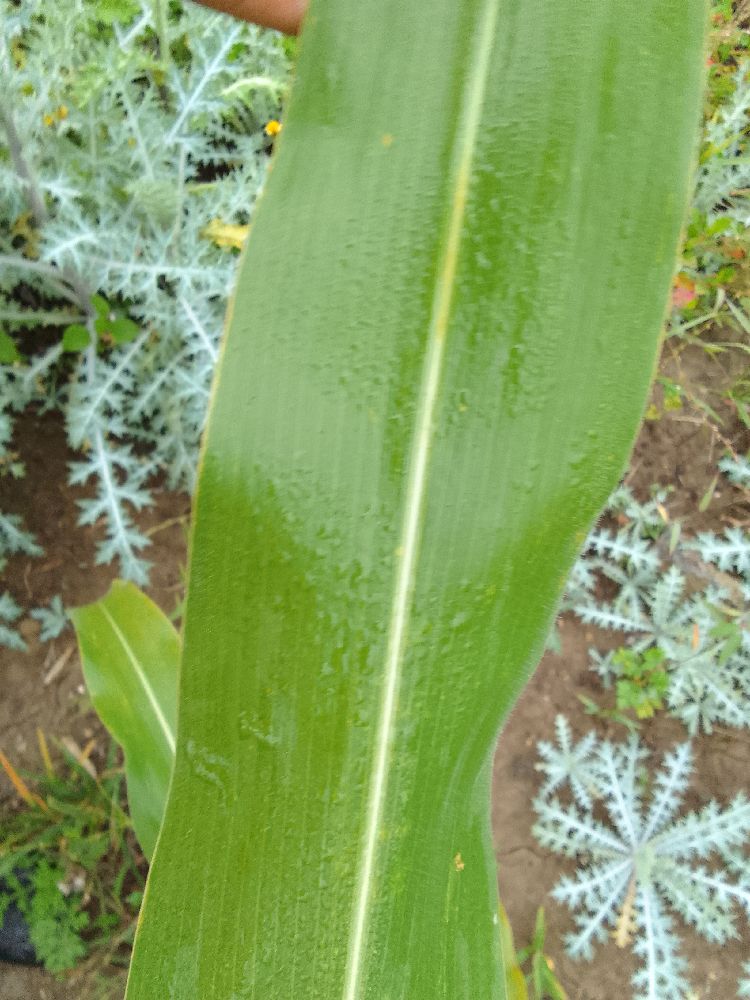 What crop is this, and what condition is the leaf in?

maize, healthy
